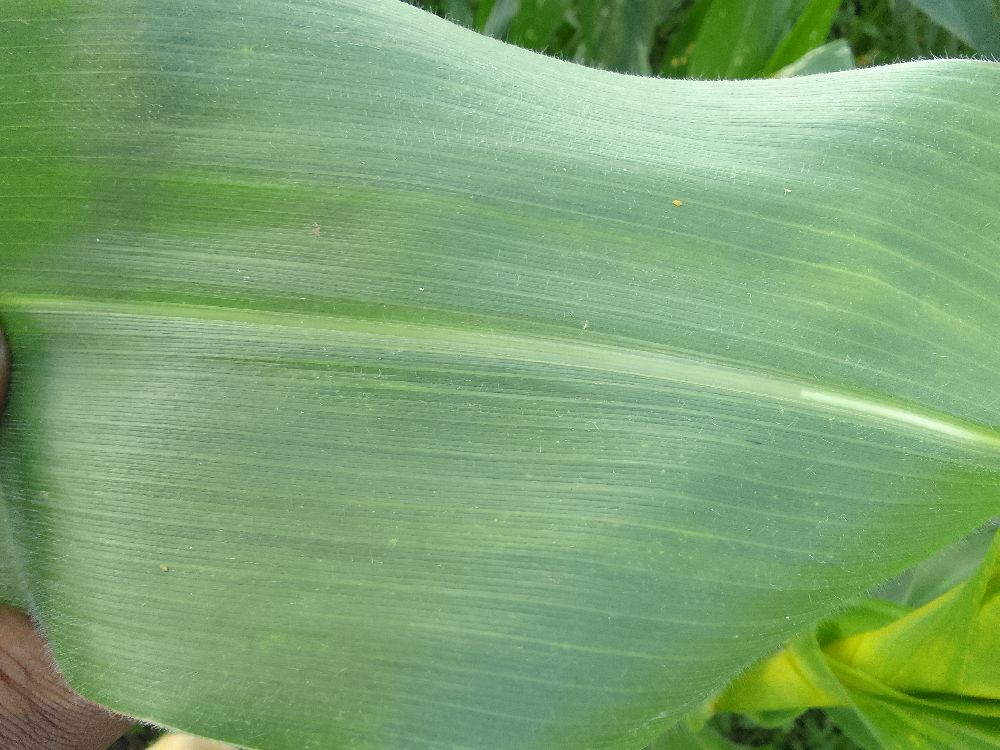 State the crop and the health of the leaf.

maize, healthy
